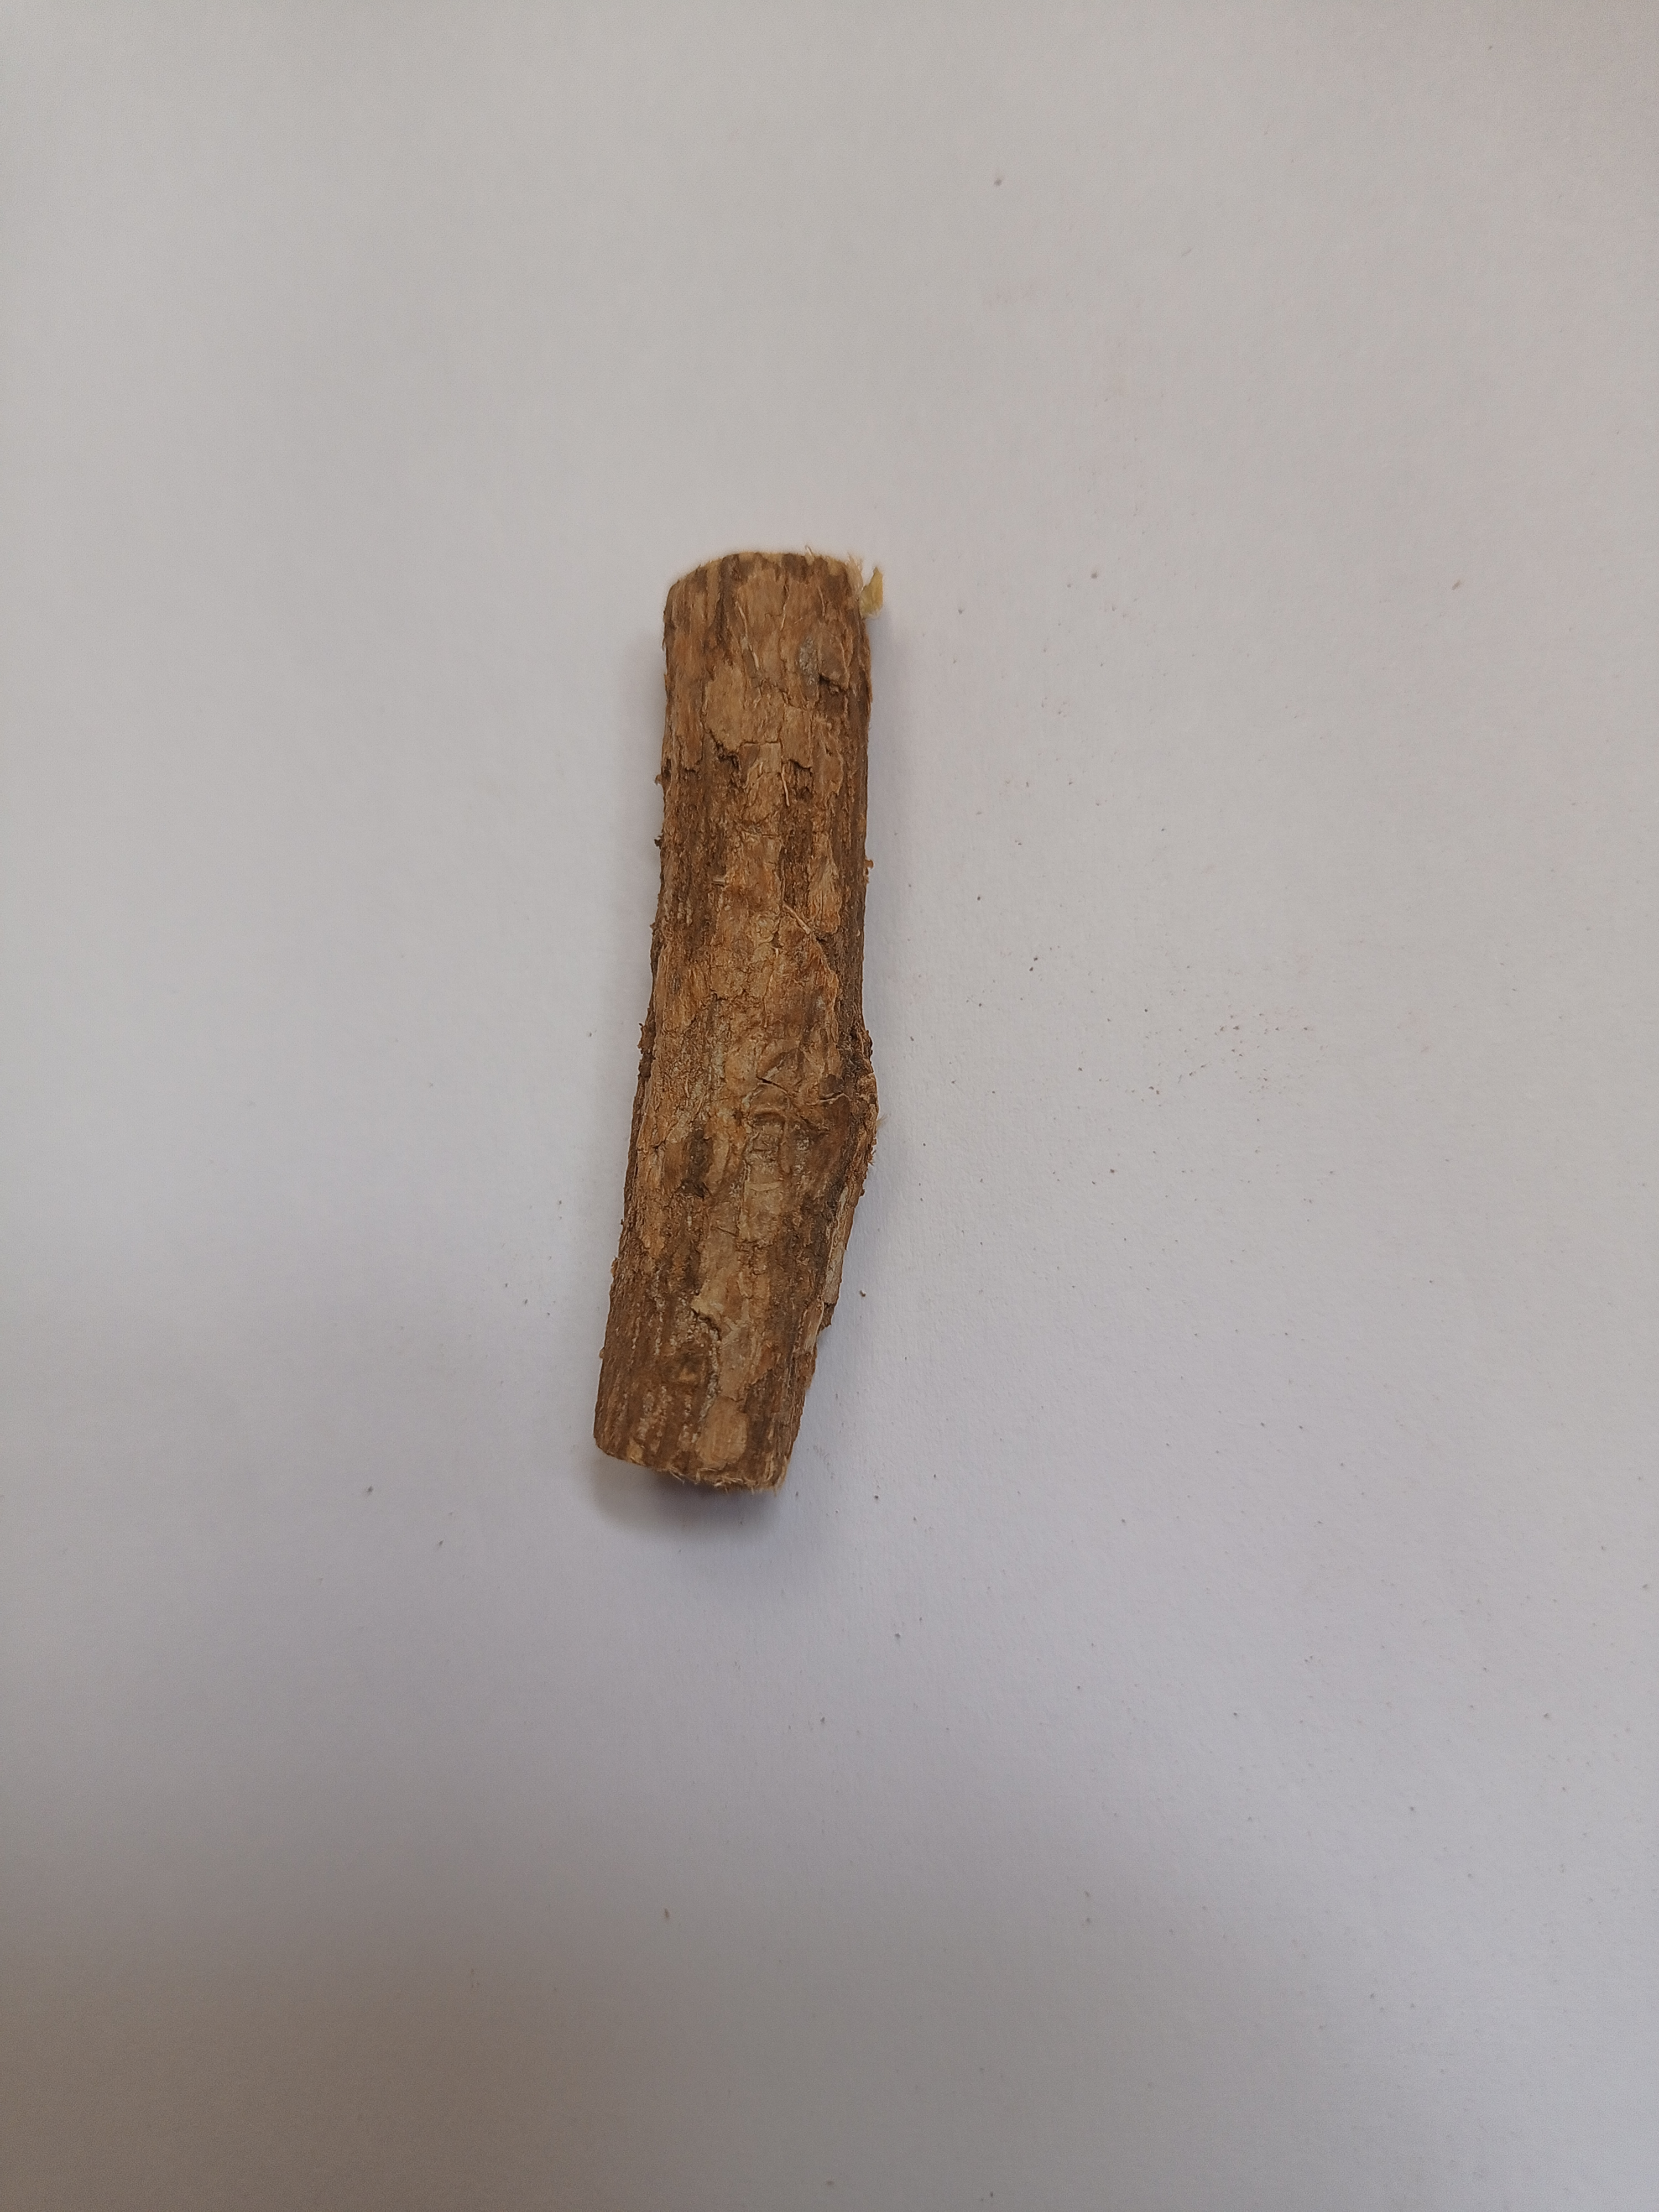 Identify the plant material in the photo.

jesthamadh
